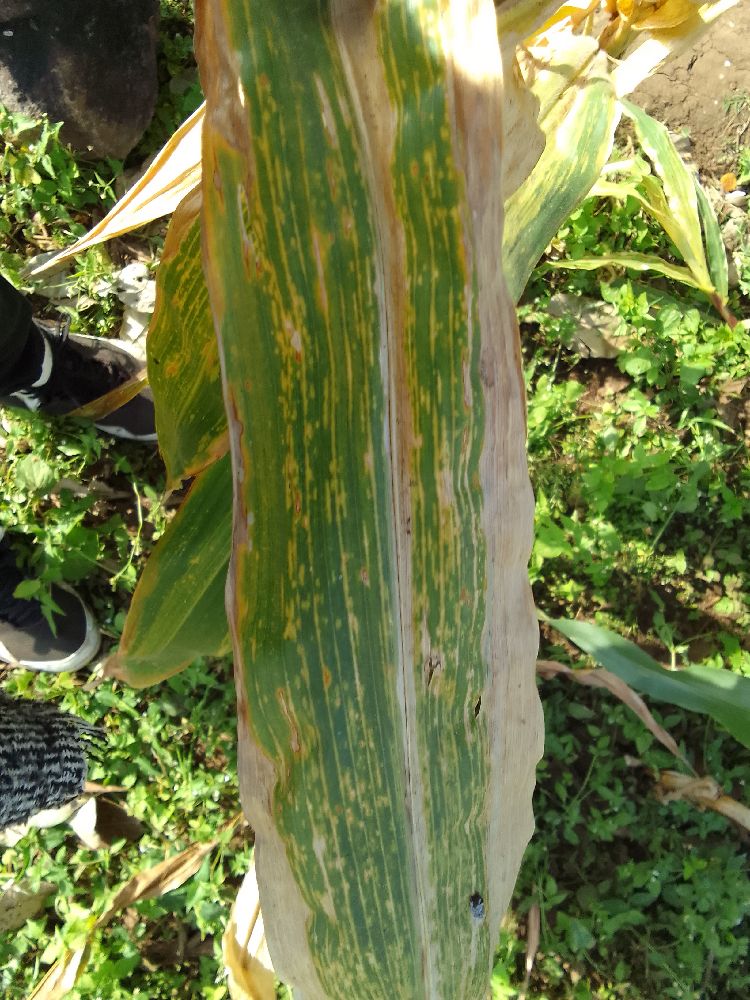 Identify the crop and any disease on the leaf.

maize, maize lethal necrosis
